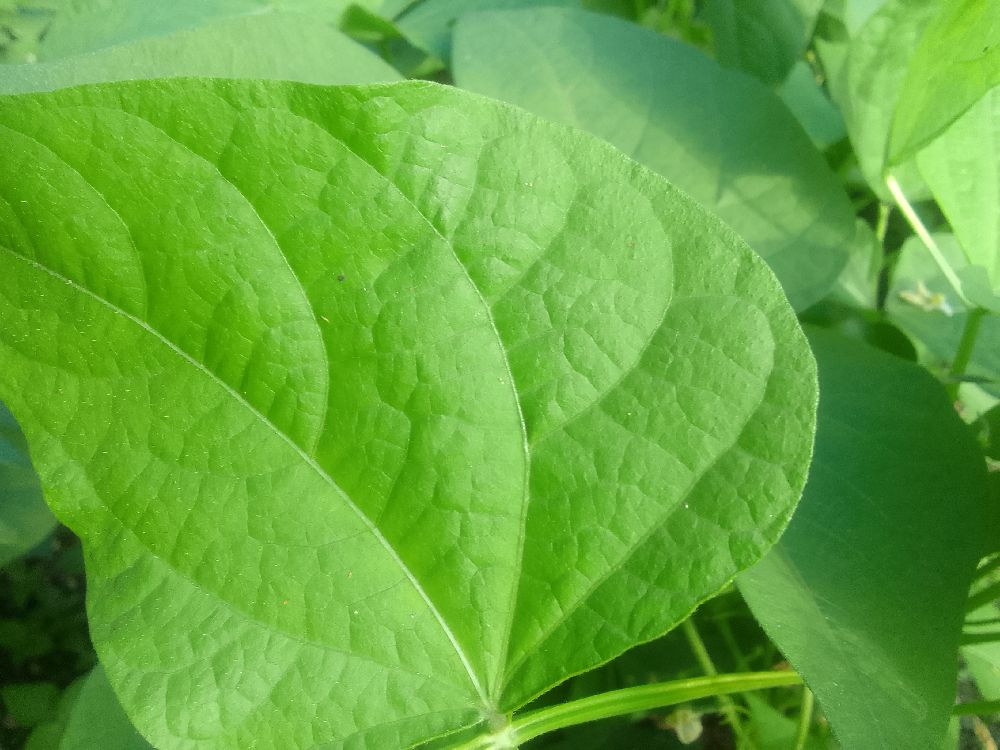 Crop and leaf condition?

common bean, healthy
